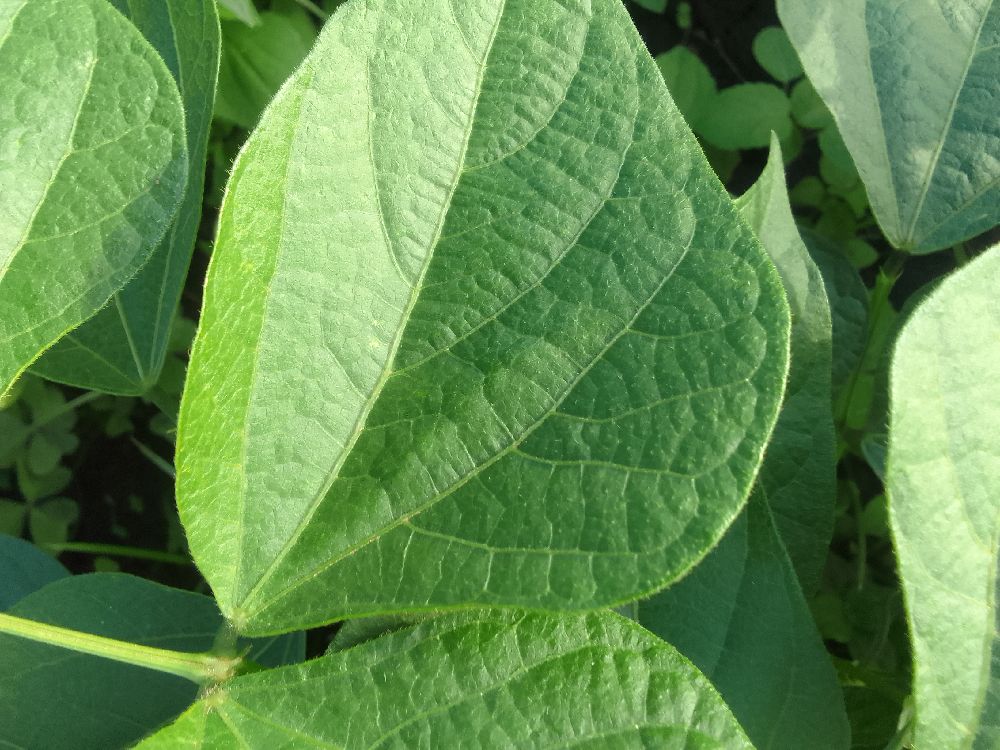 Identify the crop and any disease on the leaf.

common bean, healthy
